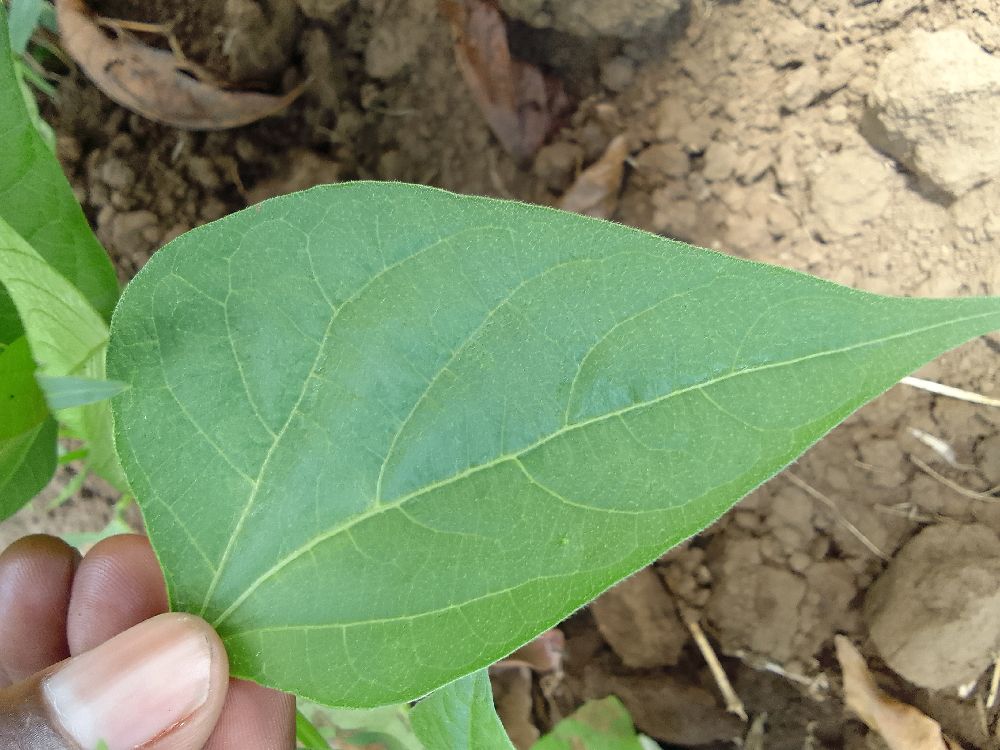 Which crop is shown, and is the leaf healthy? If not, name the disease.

common bean, healthy
